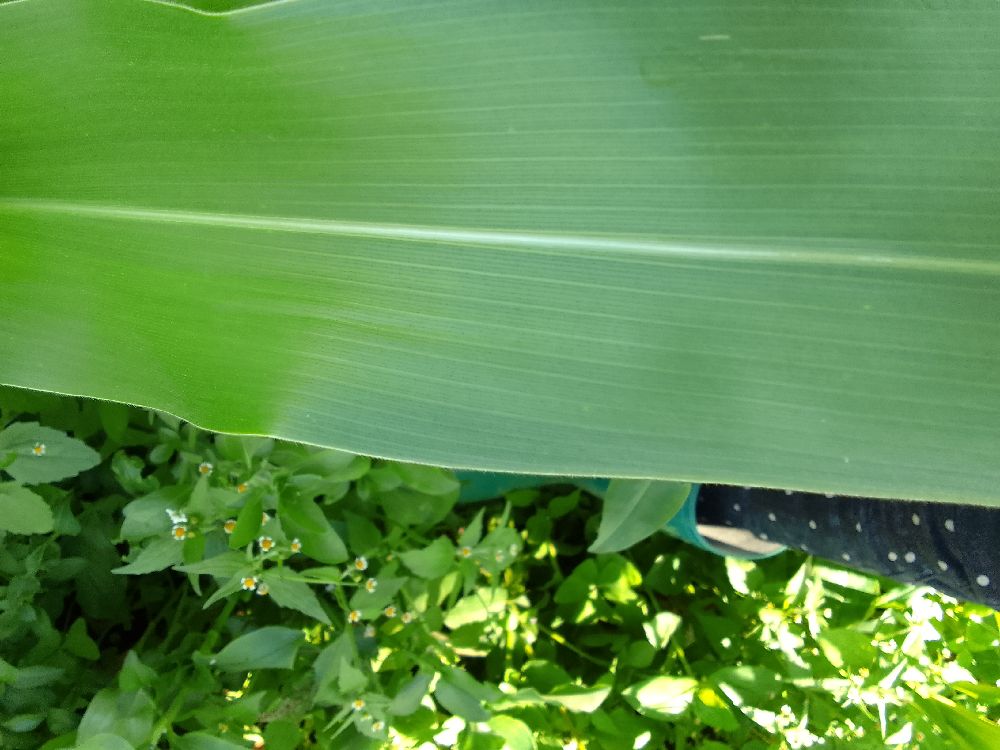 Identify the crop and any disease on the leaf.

maize, healthy
